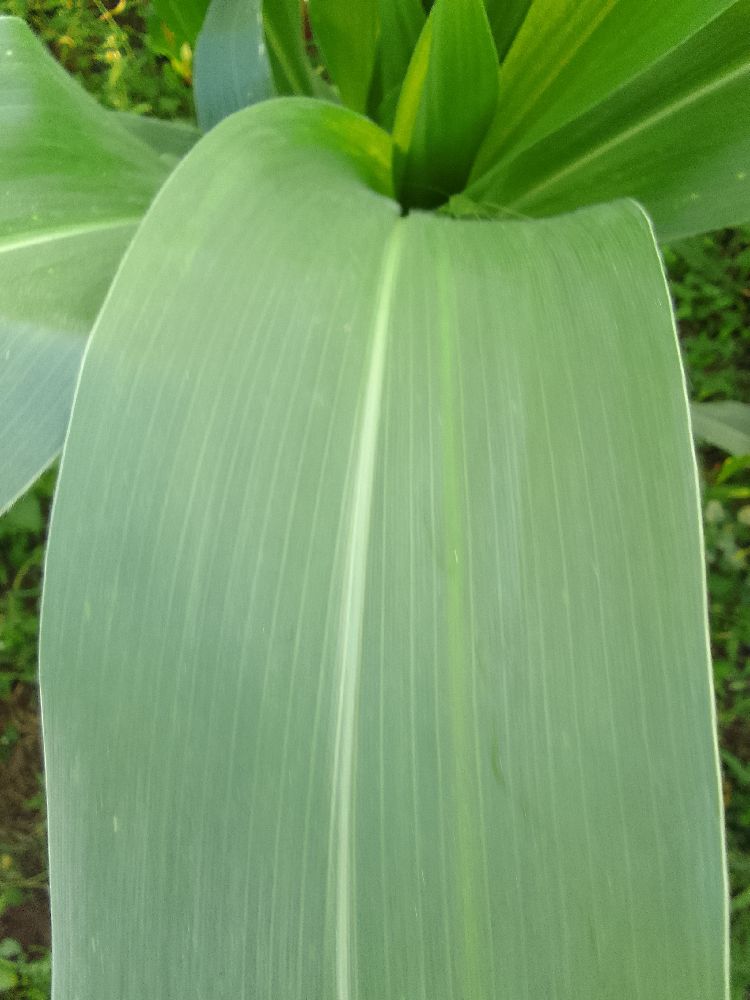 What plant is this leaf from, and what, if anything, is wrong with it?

maize, healthy
